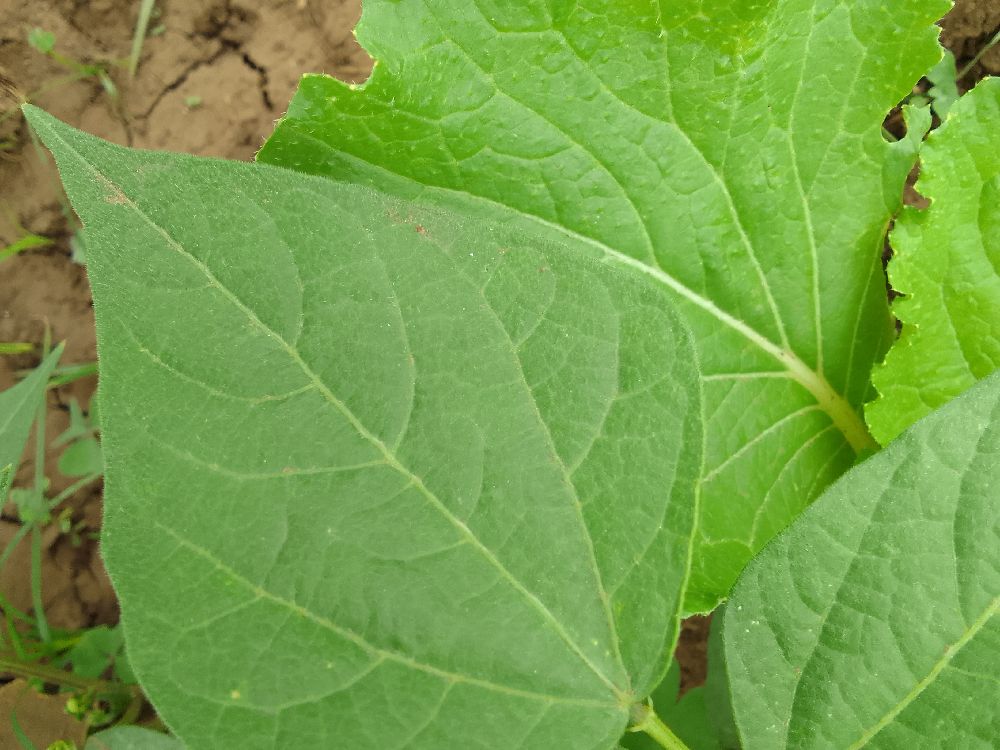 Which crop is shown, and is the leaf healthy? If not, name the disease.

common bean, healthy
